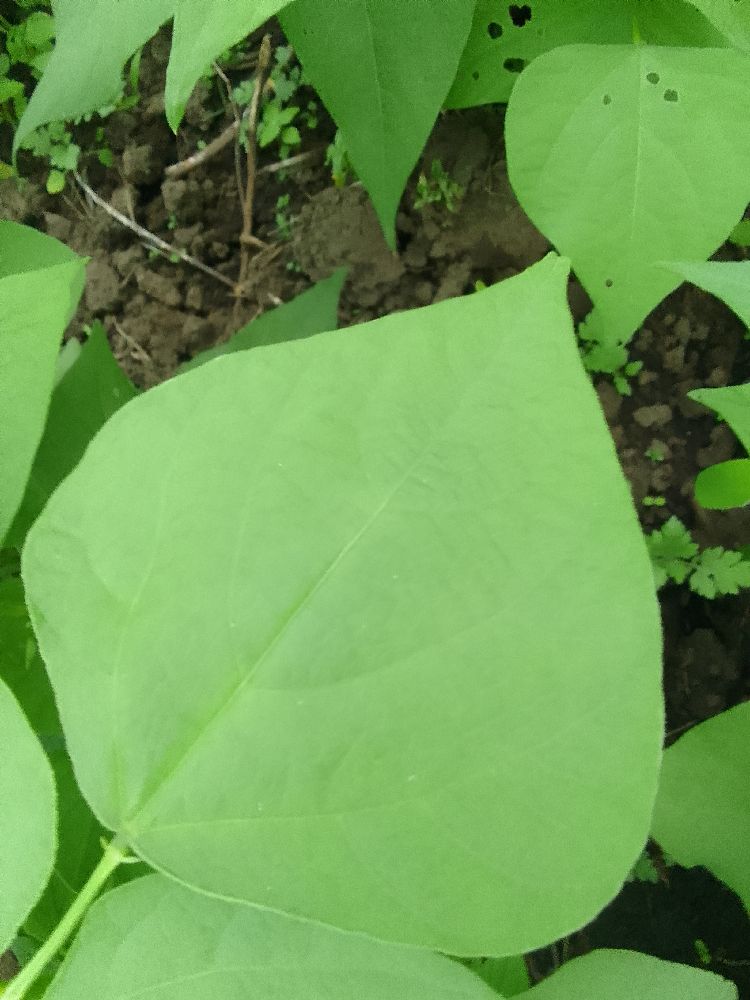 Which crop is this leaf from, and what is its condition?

common bean, healthy
